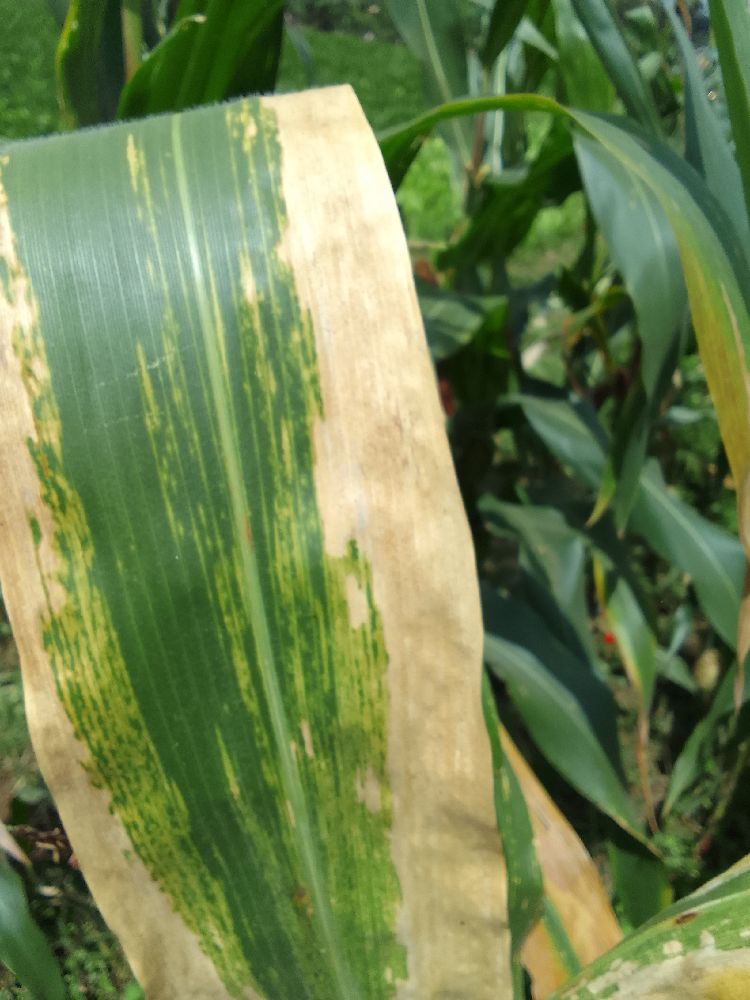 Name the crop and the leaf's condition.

maize, maize lethal necrosis
